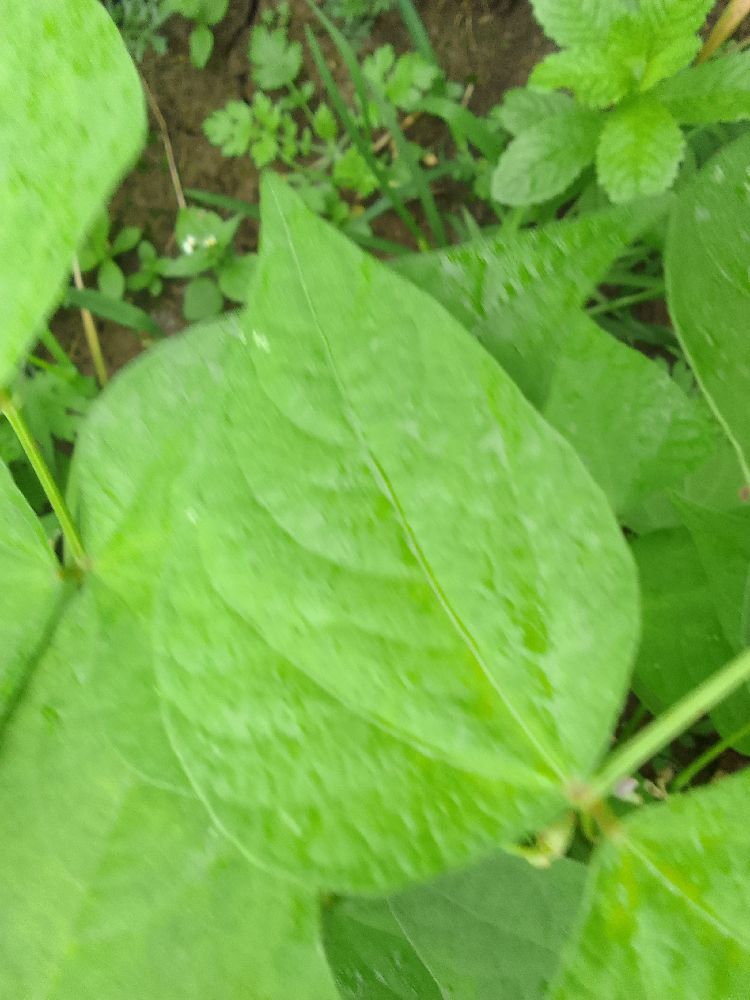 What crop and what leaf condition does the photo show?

common bean, healthy
